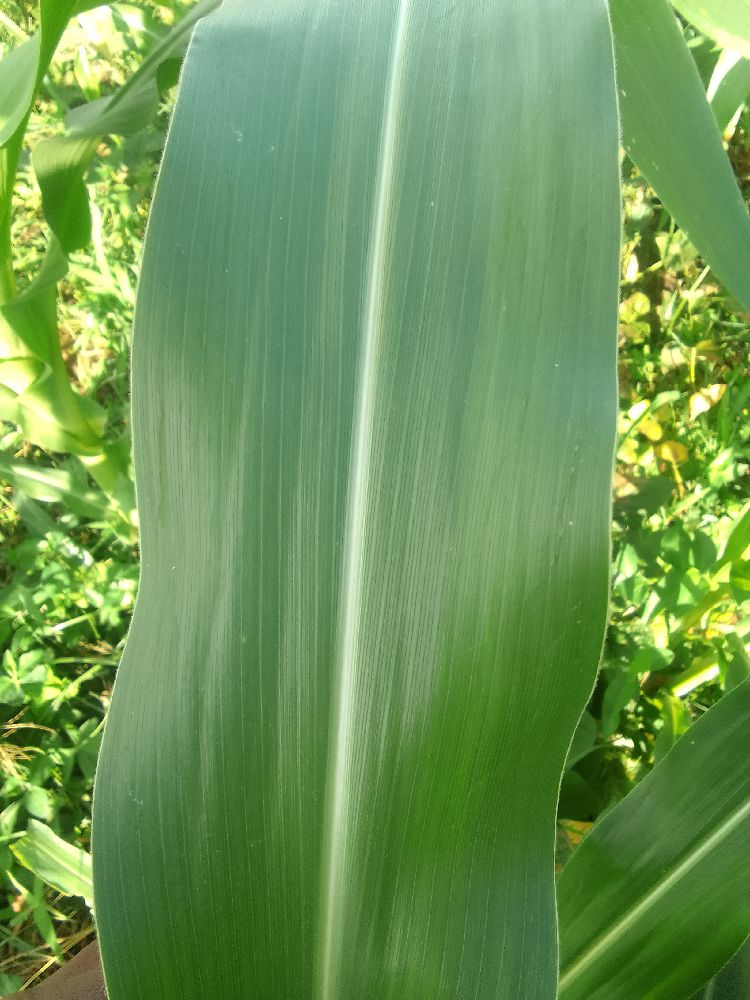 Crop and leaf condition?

maize, healthy
